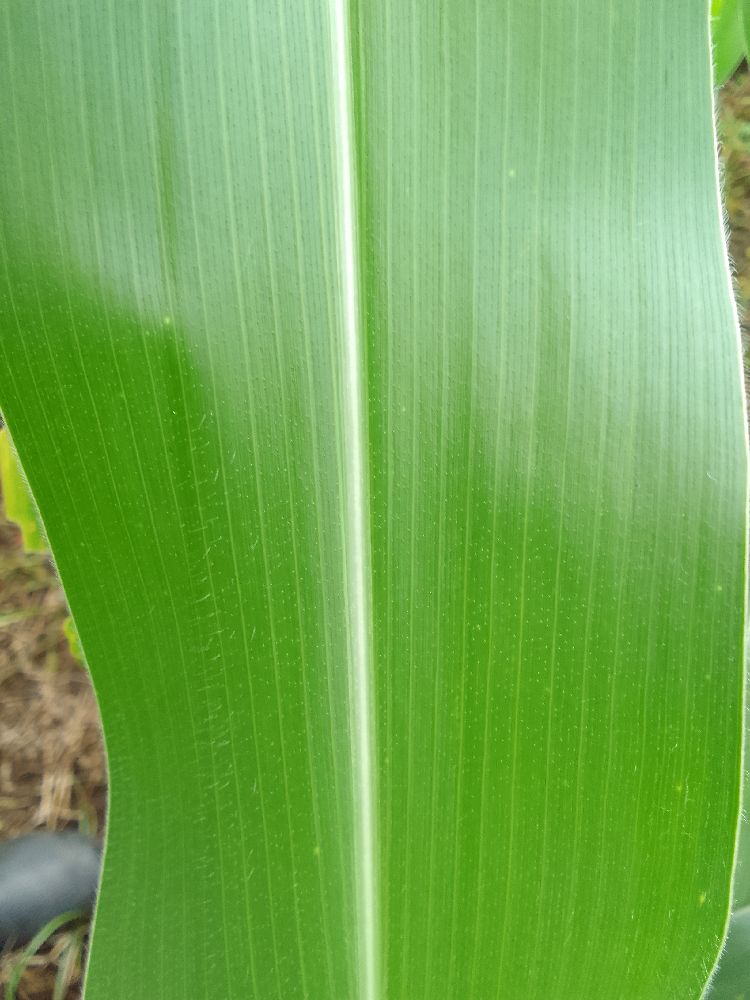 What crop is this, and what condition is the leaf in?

maize, healthy
